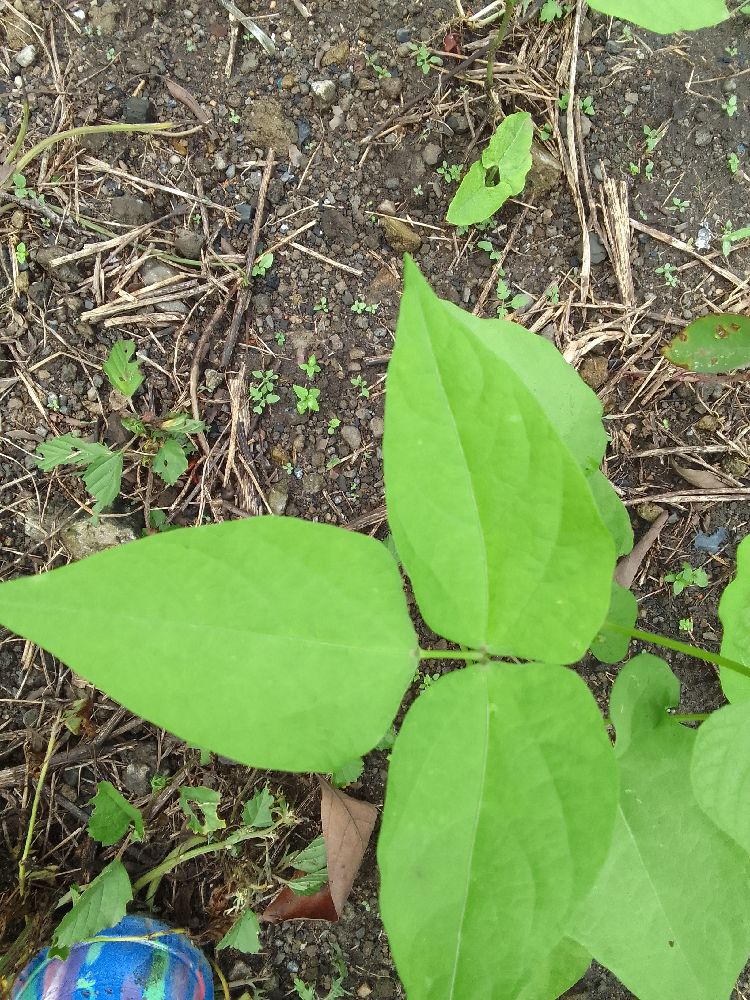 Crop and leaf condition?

common bean, healthy
